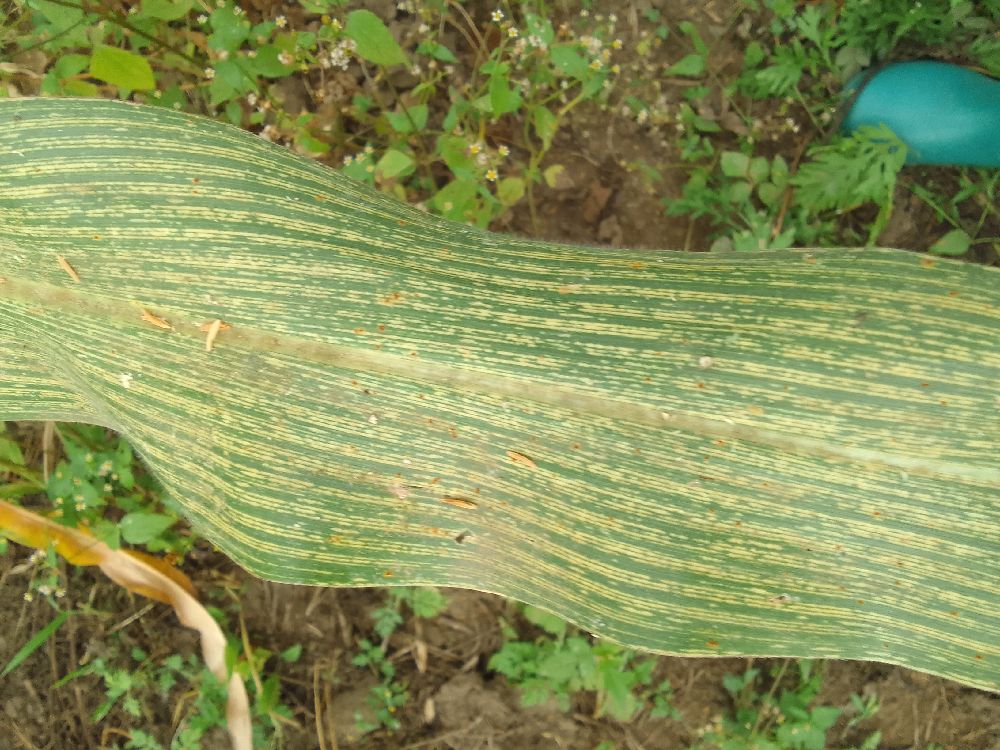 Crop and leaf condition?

maize, maize streak virus
